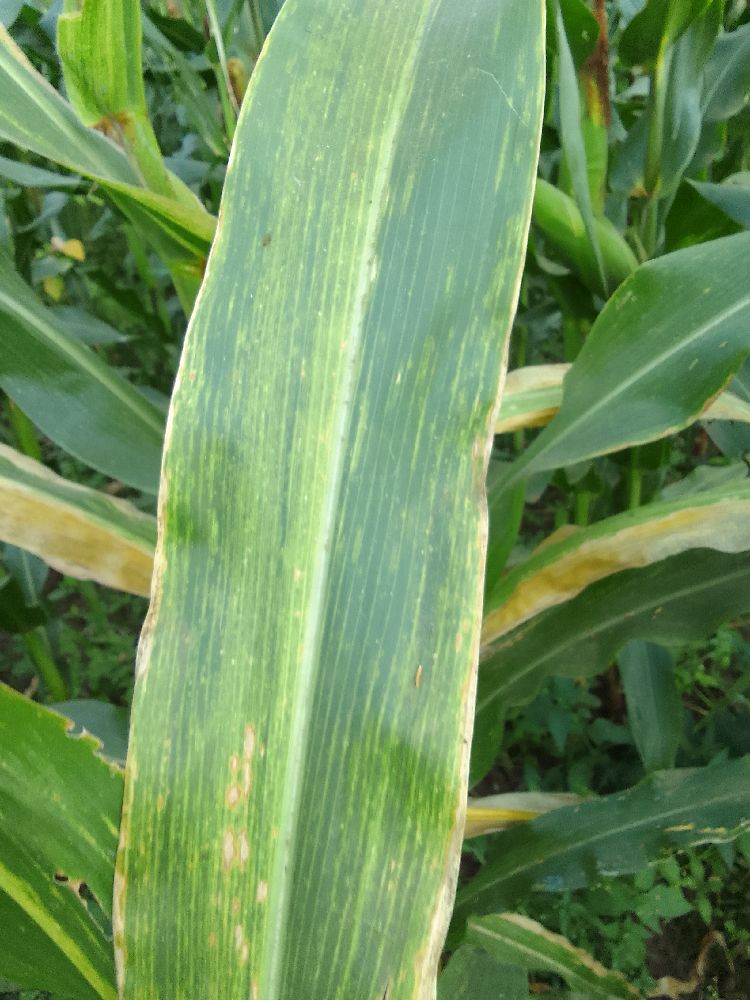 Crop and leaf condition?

maize, maize lethal necrosis
